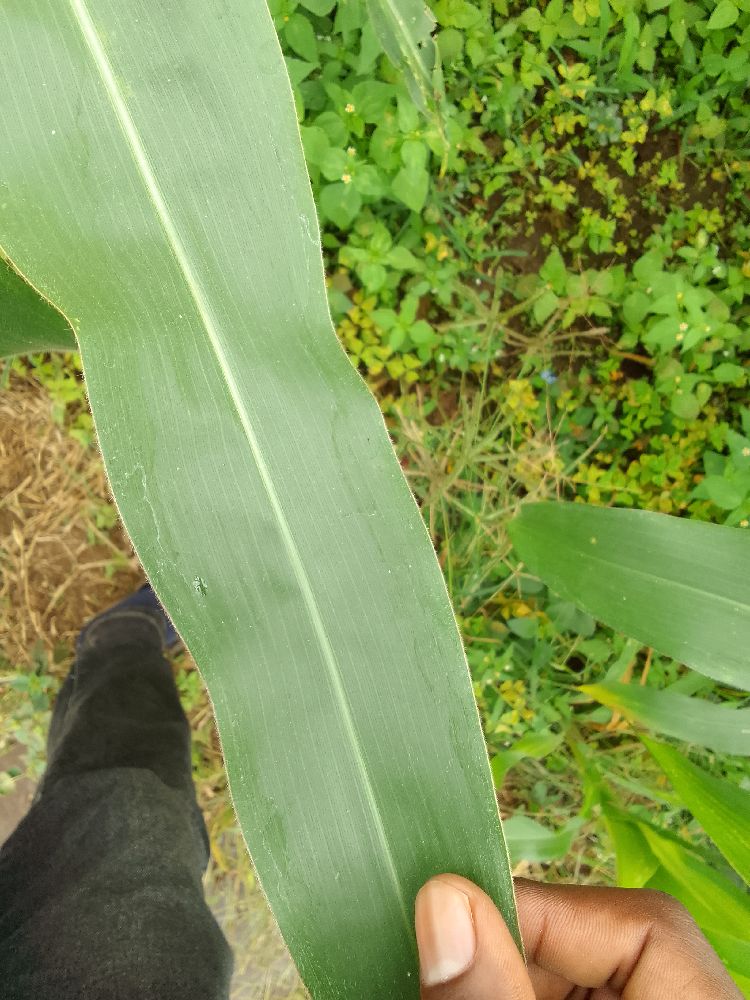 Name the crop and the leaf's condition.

maize, healthy
